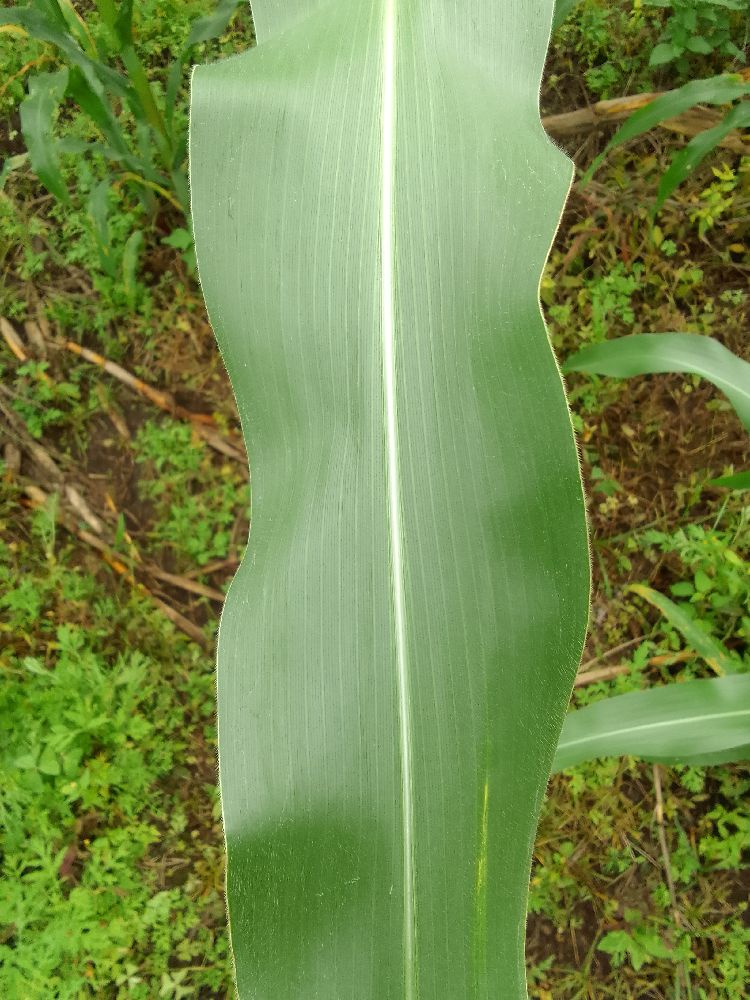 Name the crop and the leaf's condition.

maize, healthy
